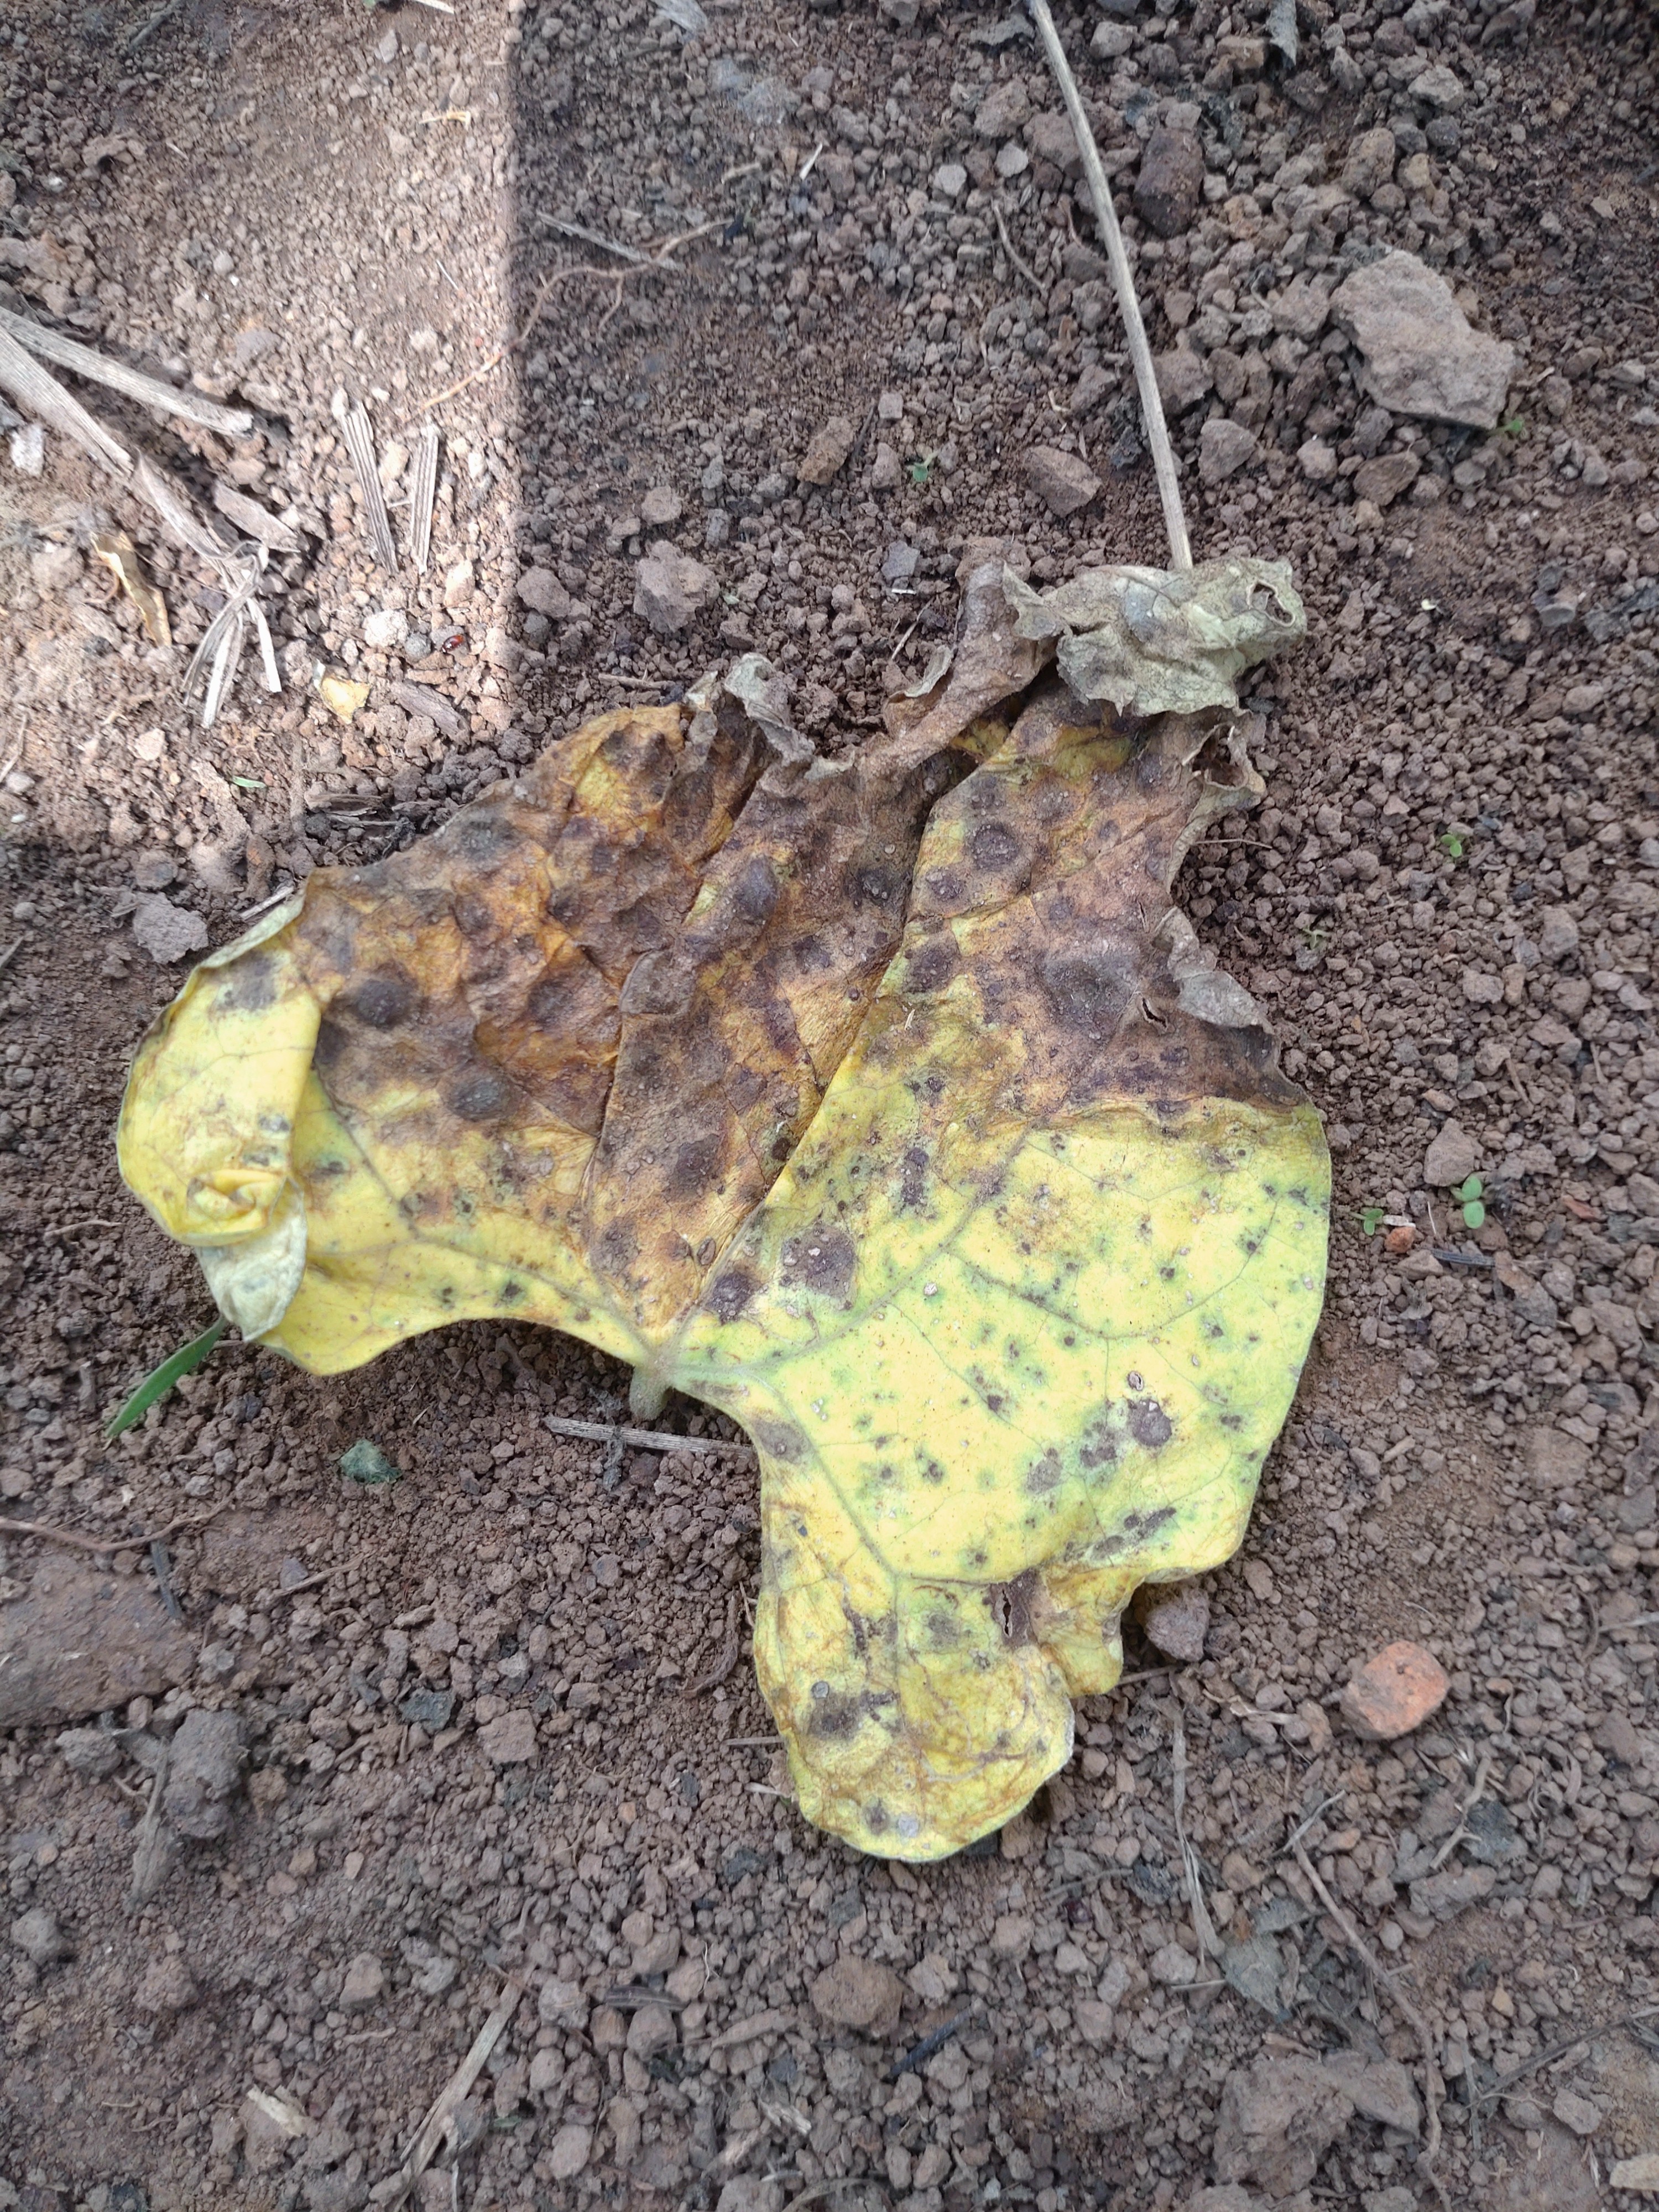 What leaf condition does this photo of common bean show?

anthracnose
